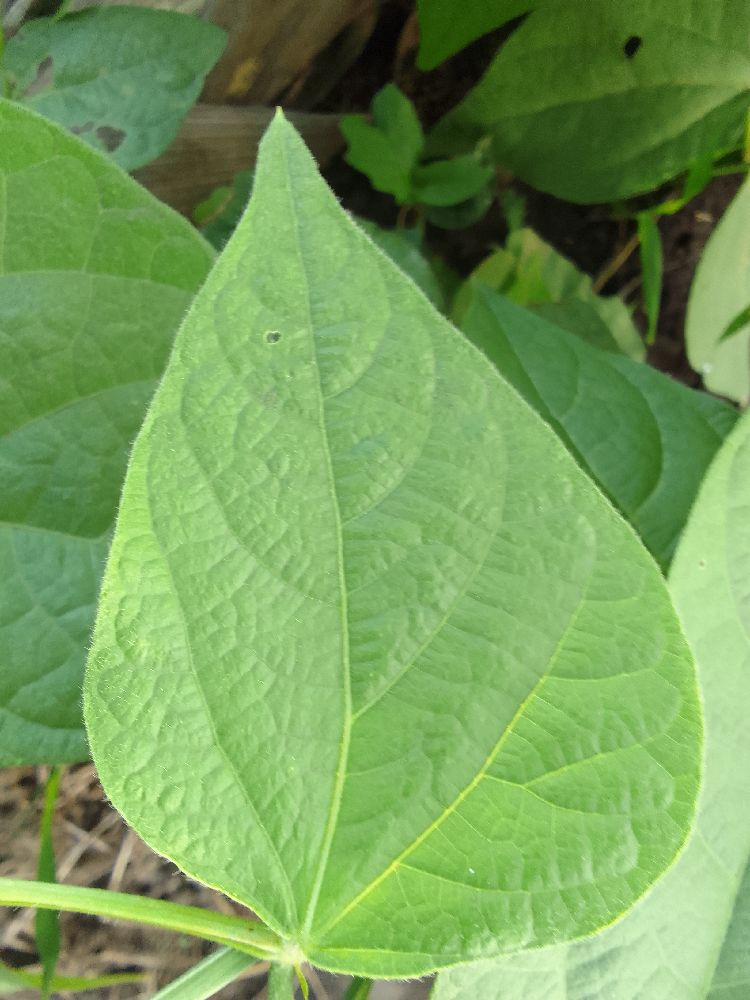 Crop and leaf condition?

common bean, healthy
